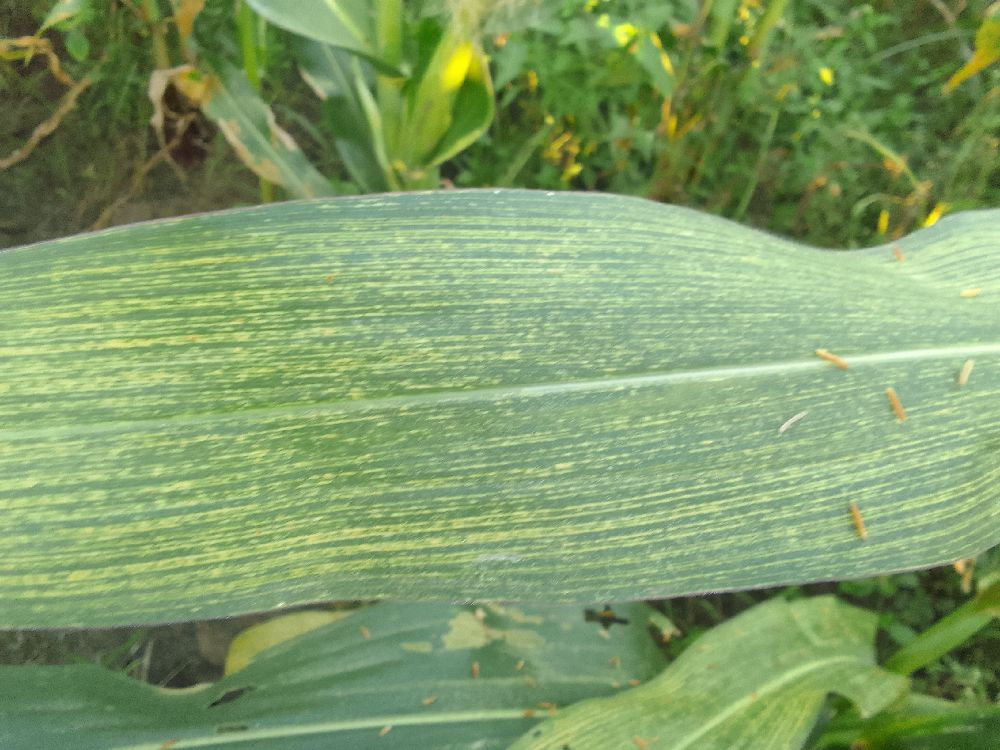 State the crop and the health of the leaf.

maize, maize streak virus
